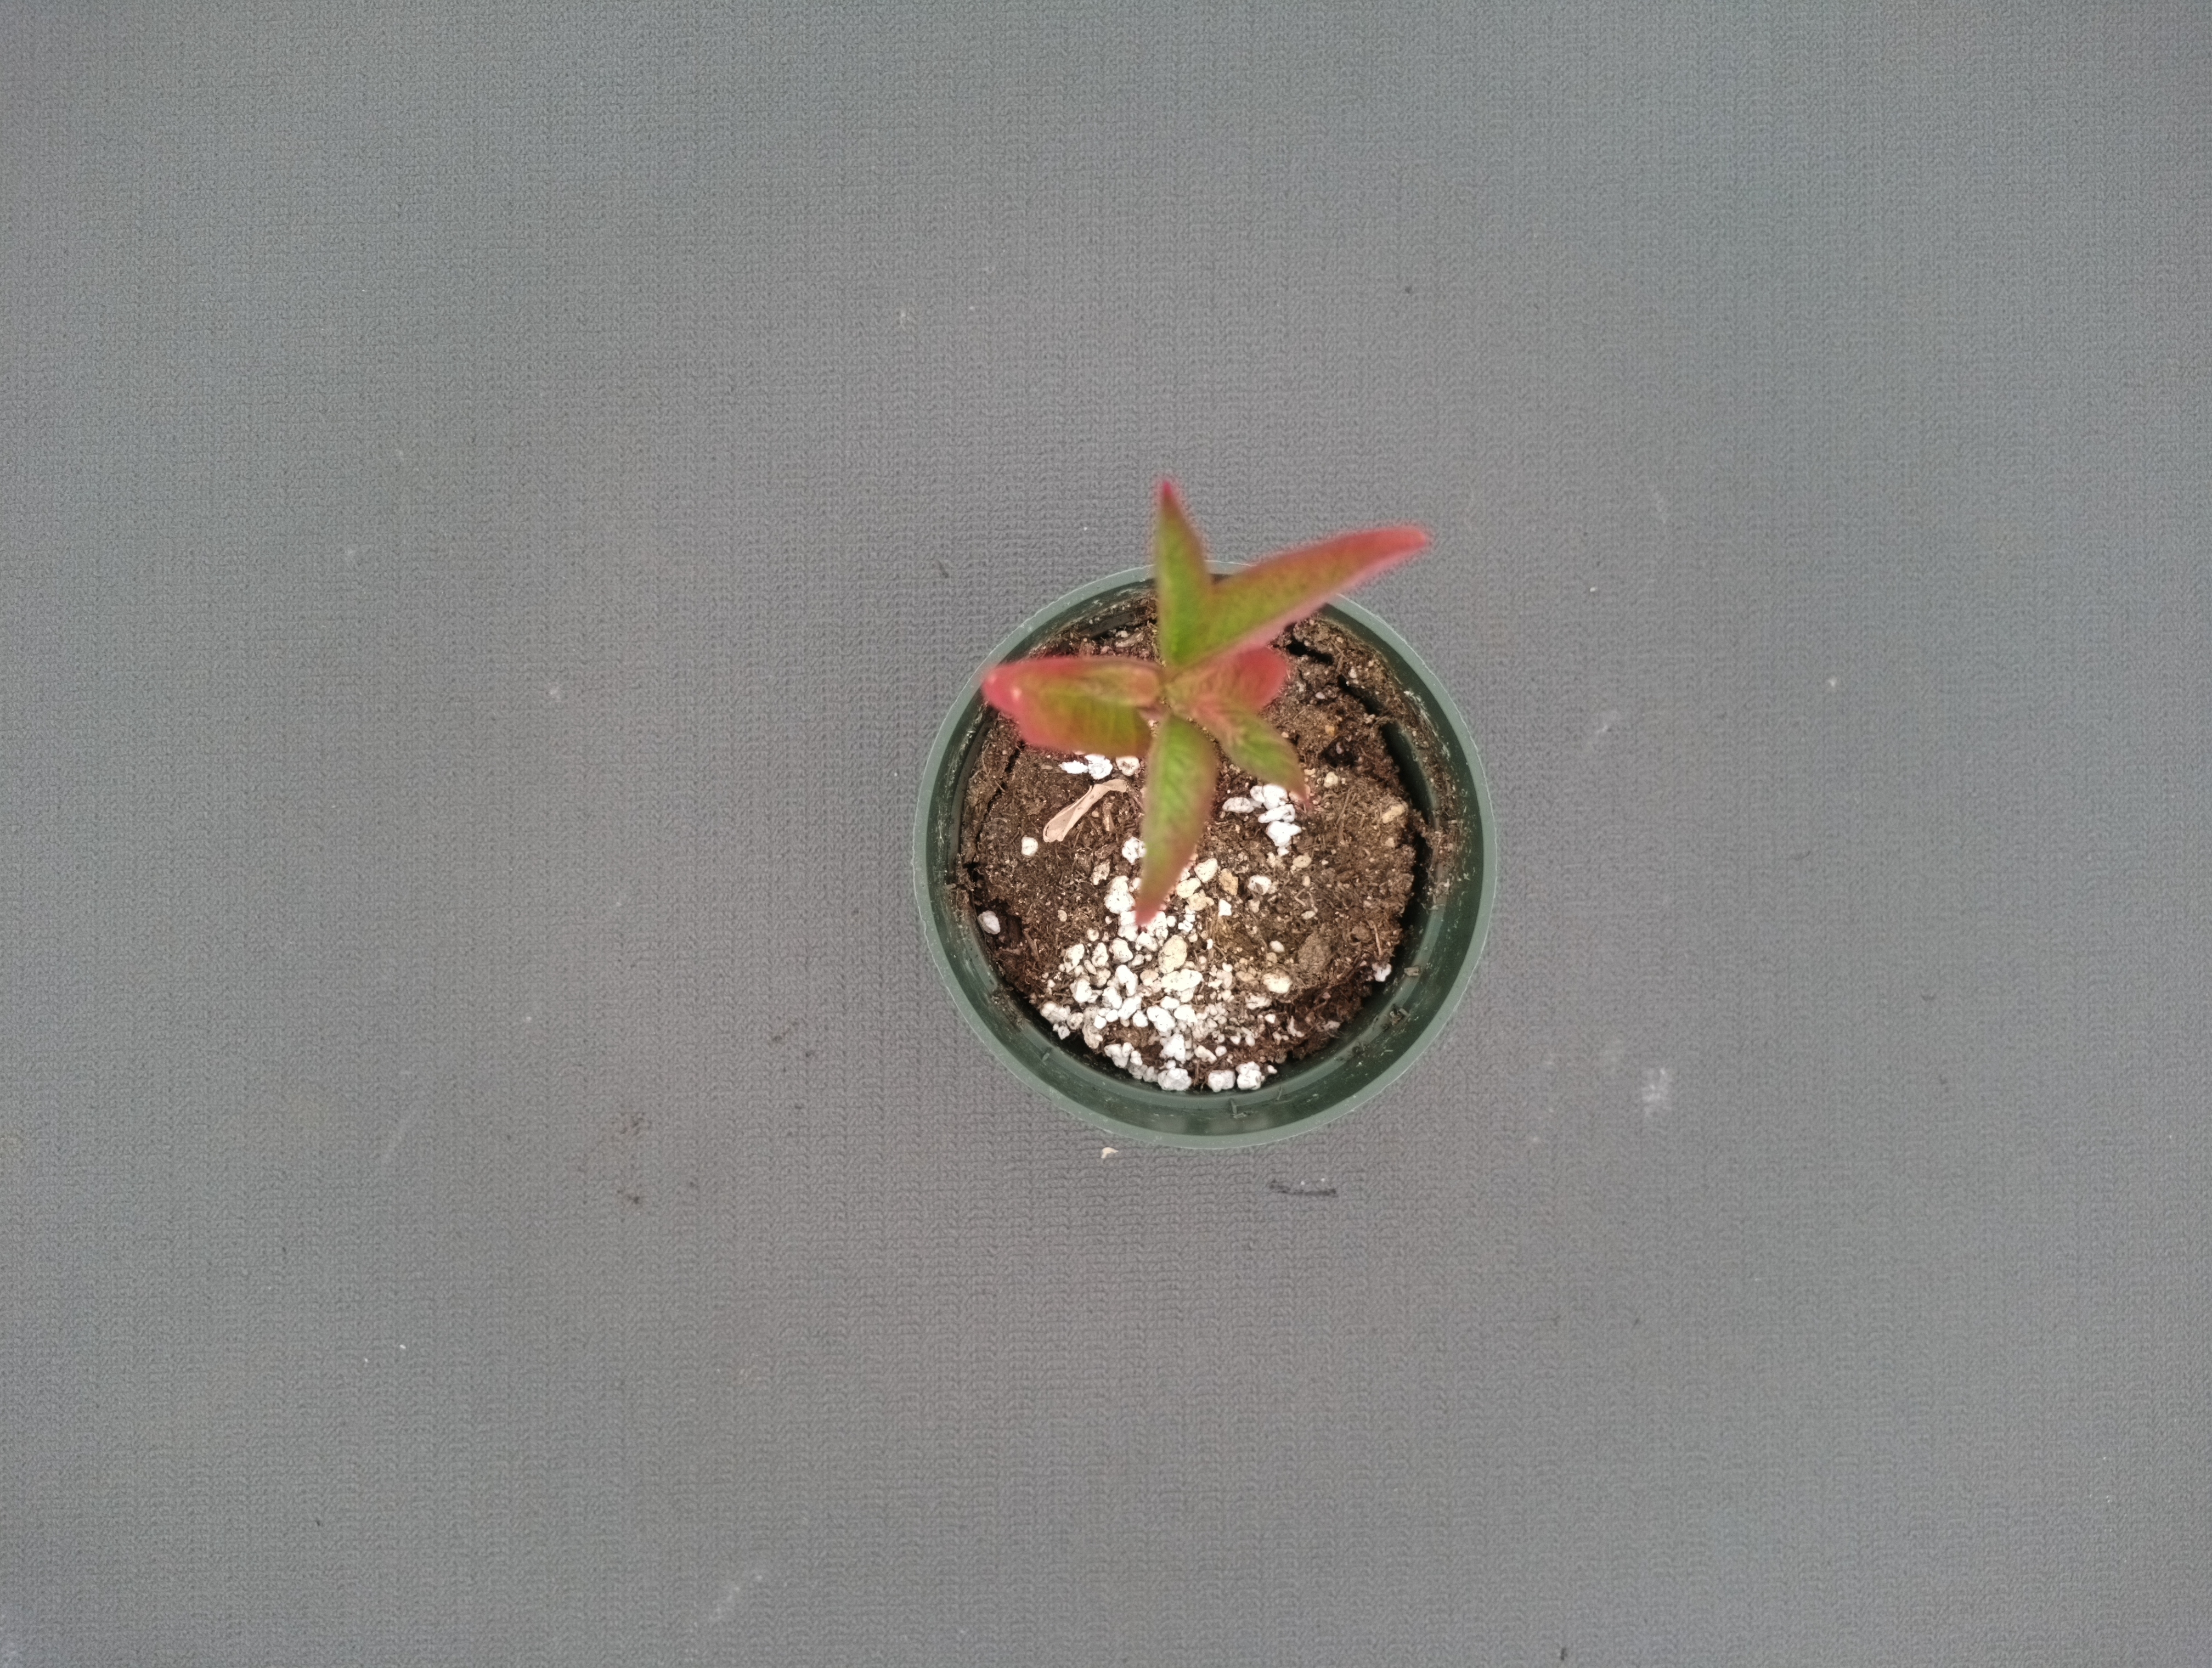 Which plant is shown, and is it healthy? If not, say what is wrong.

waterhemp, chlorosis only
